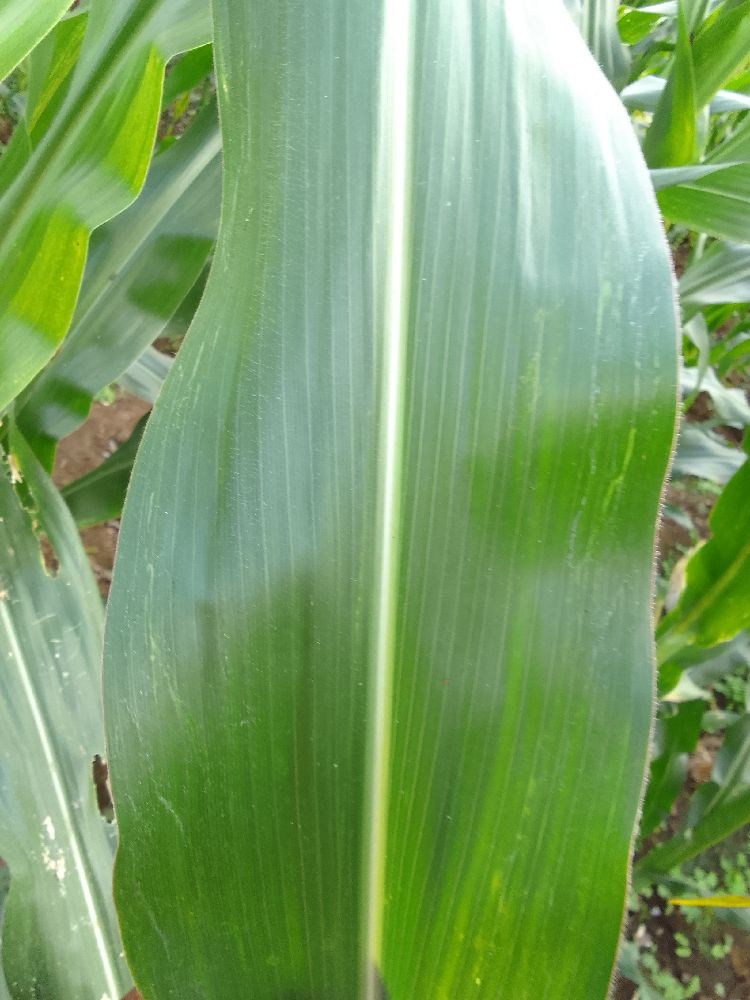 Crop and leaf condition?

maize, healthy
